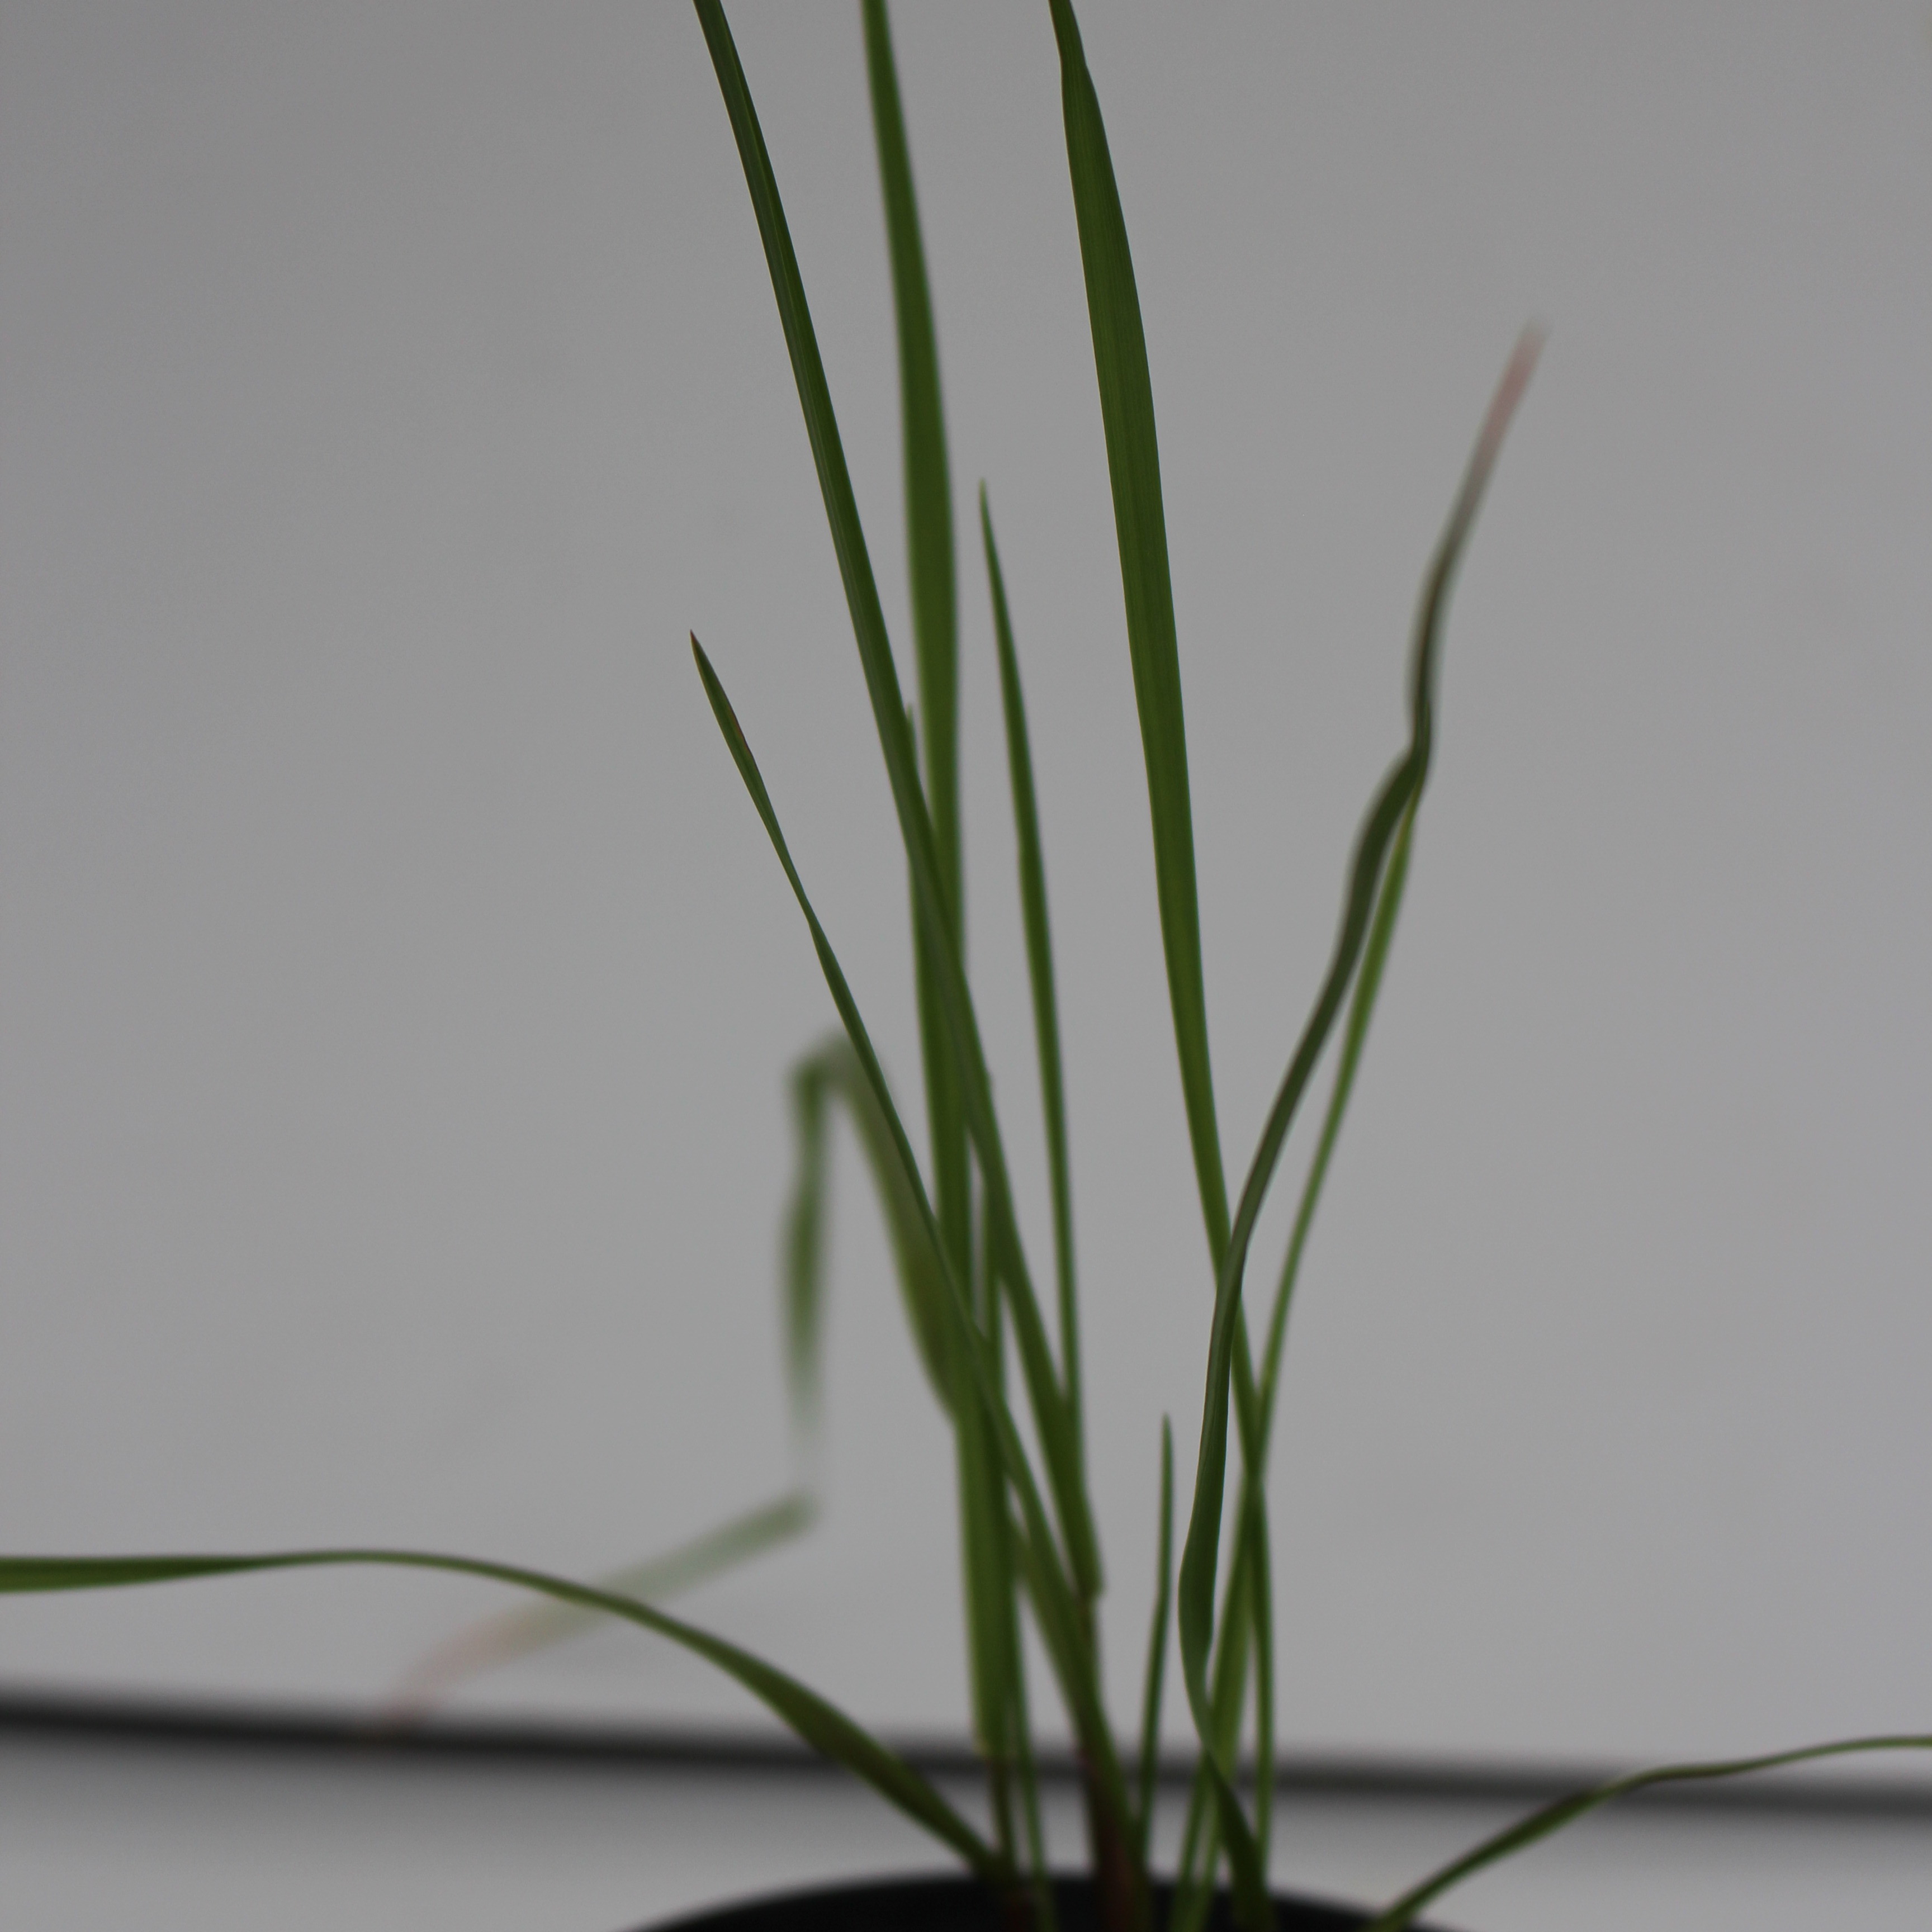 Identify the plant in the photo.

Lolium multiflorum
